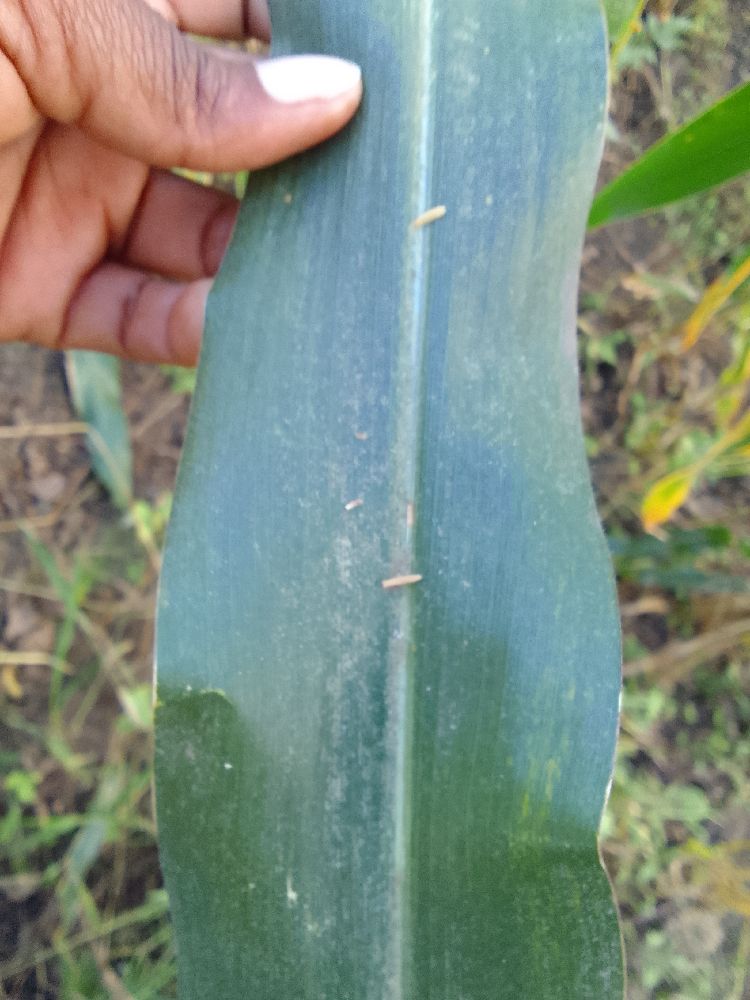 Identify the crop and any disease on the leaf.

maize, healthy
